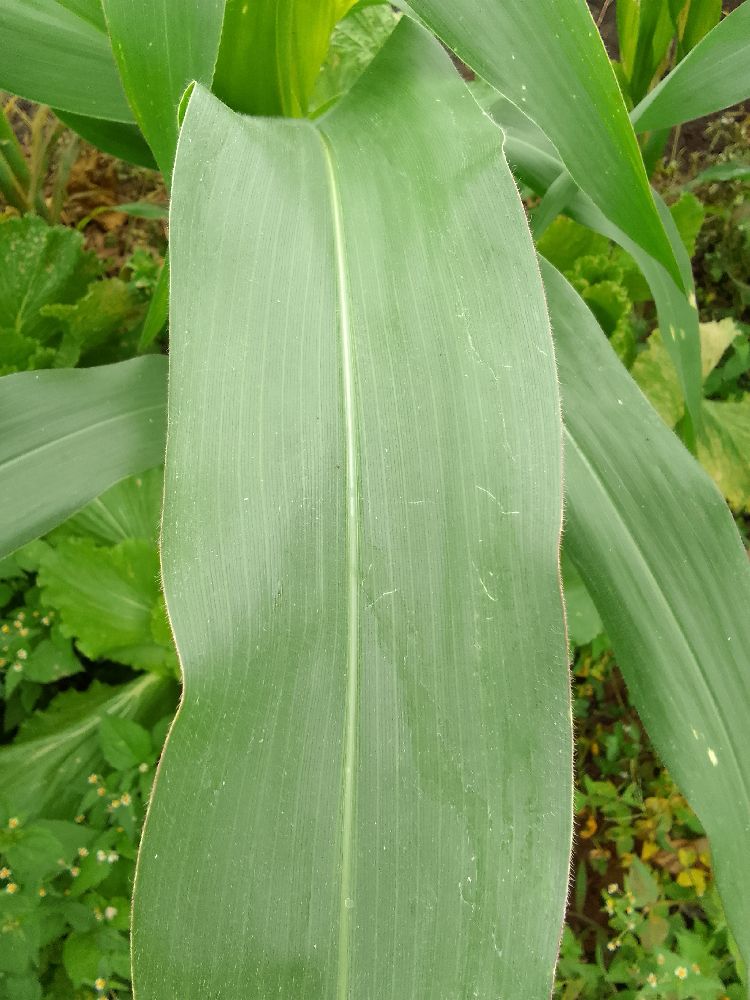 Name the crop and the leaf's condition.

maize, healthy
